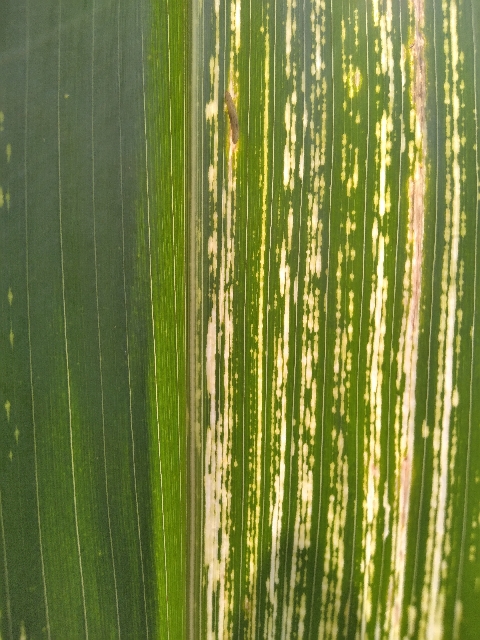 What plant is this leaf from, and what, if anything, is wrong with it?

maize, maize streak virus
